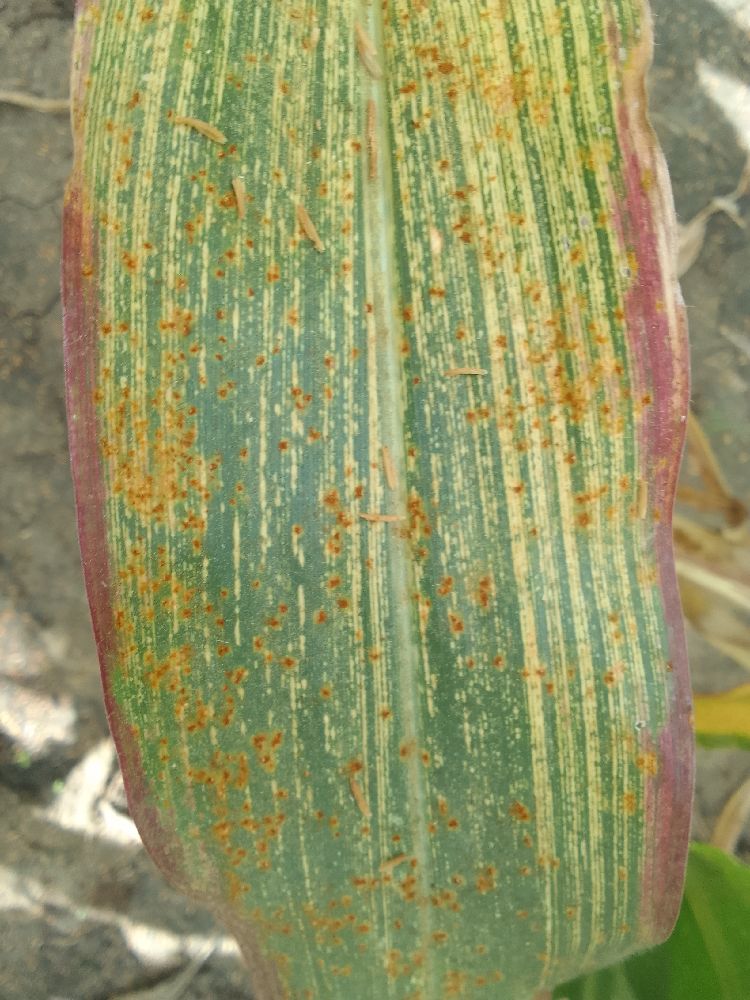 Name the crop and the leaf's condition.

maize, maize streak virus
